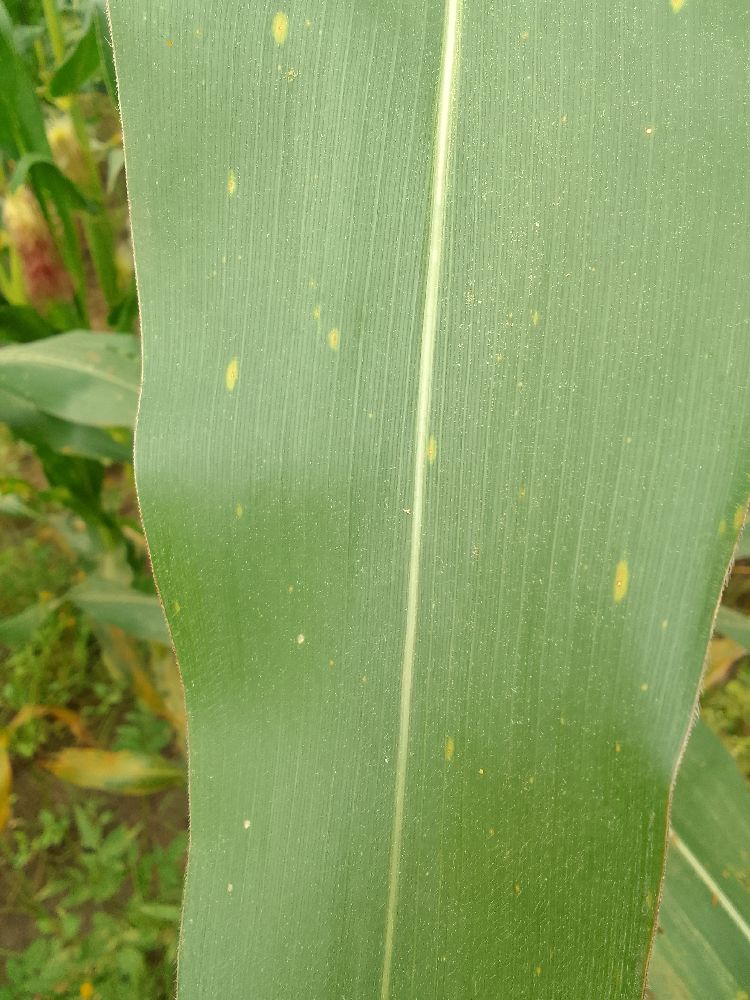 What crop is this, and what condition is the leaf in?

maize, healthy
